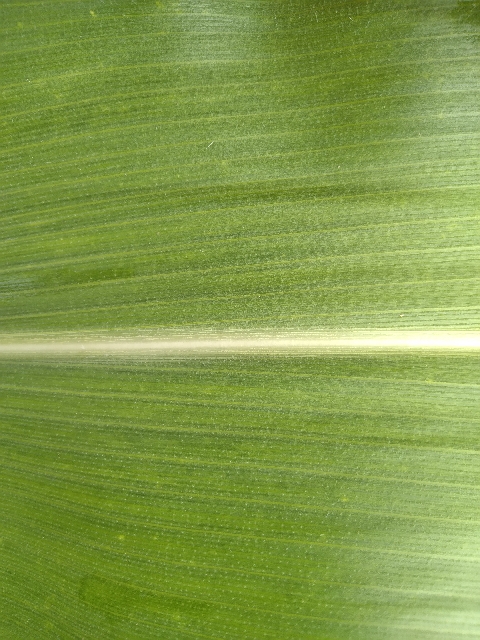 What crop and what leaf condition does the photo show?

maize, healthy
